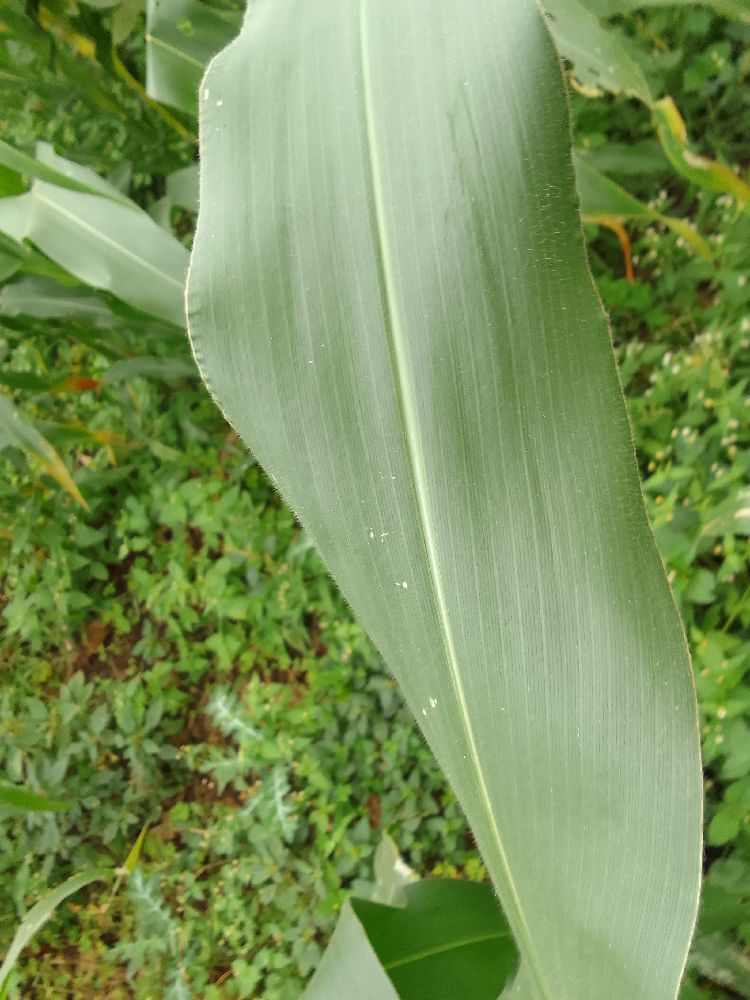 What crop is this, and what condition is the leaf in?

maize, healthy
